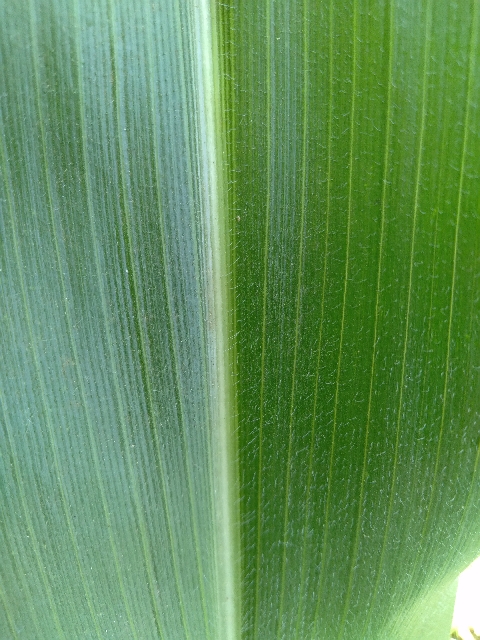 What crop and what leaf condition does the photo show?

maize, healthy
